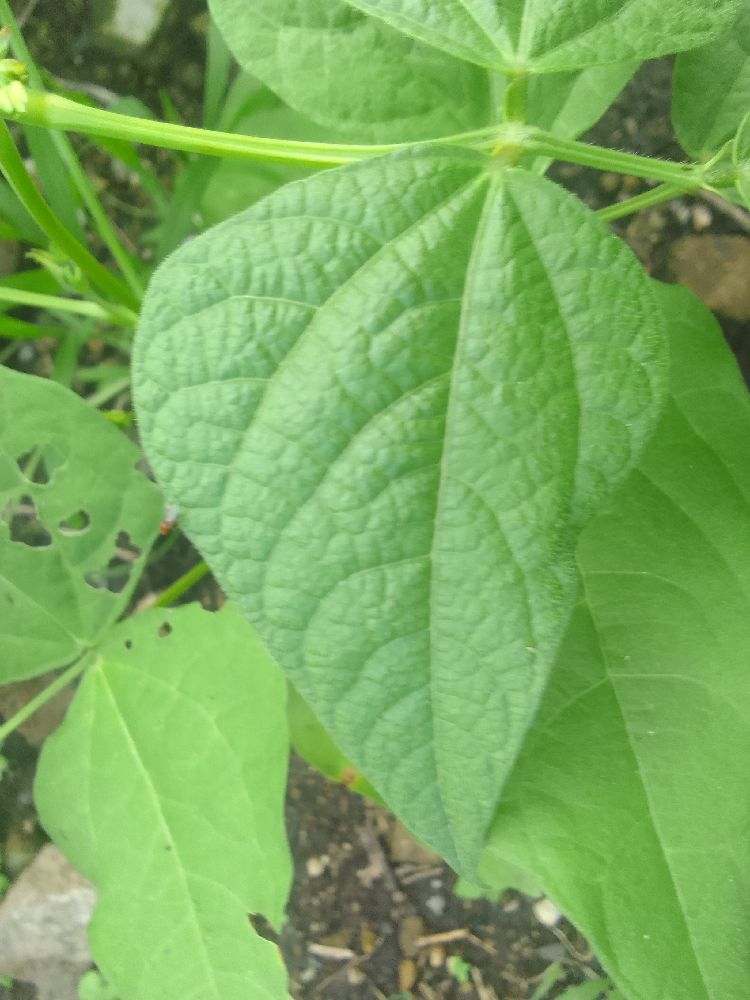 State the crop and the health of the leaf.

common bean, healthy
